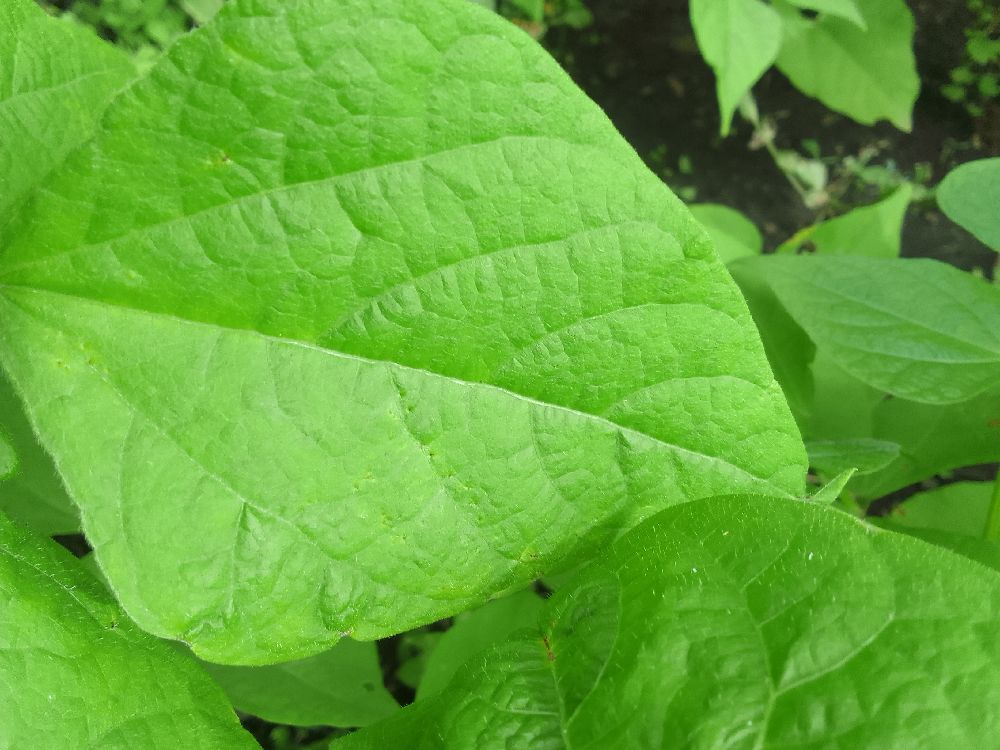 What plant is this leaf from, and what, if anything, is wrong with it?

common bean, healthy
